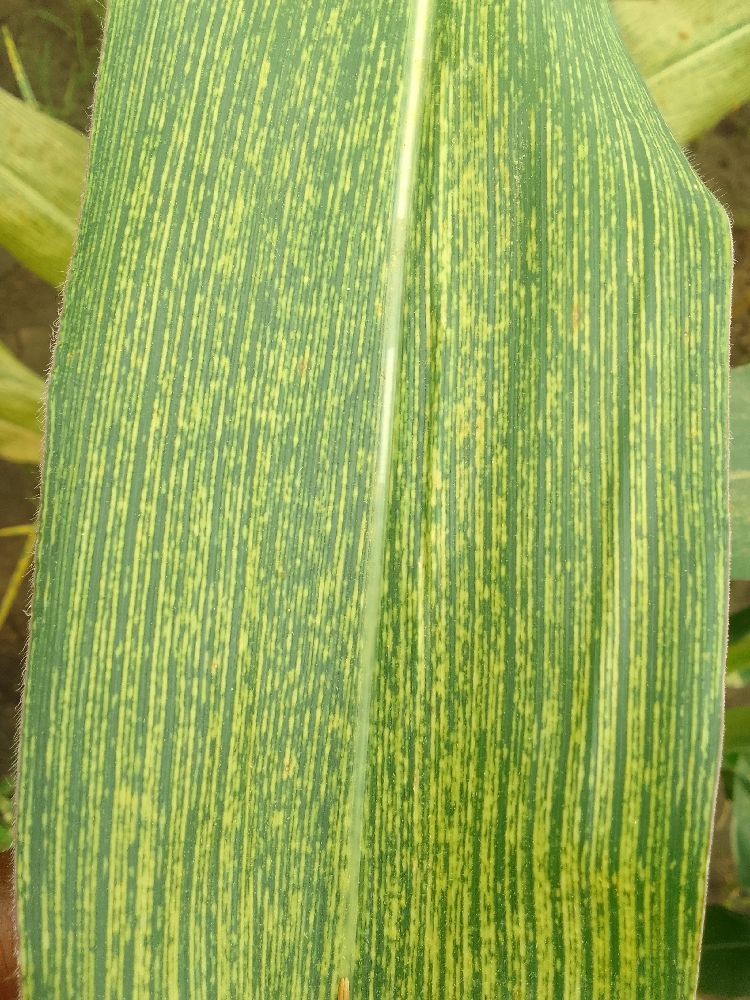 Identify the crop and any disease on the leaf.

maize, maize streak virus
